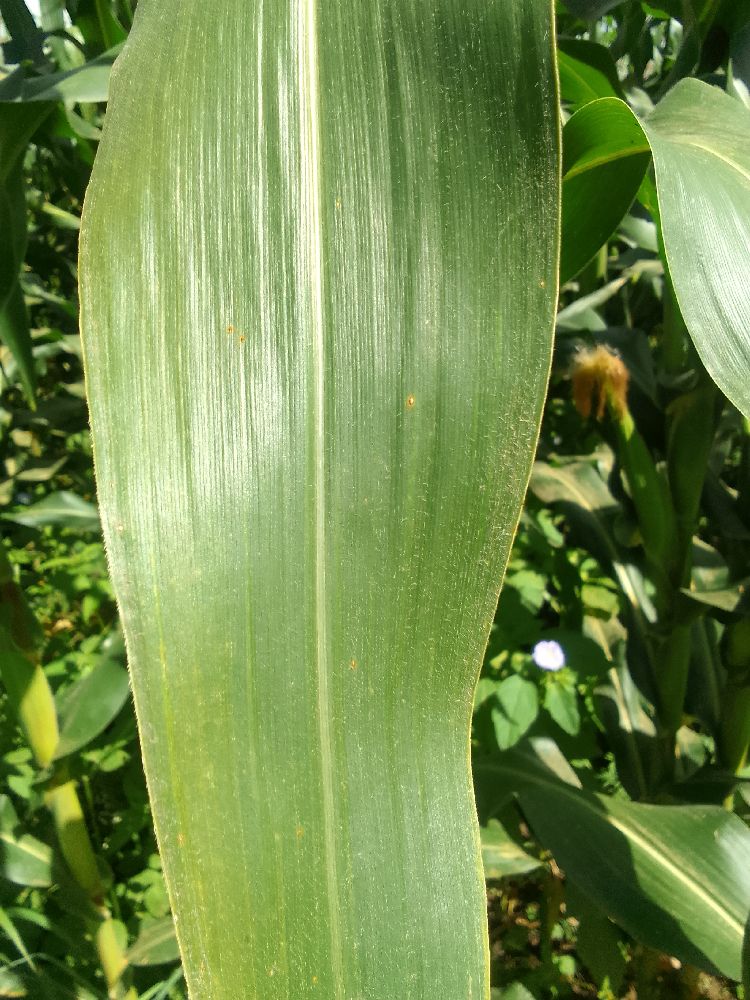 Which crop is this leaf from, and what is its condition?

maize, healthy
